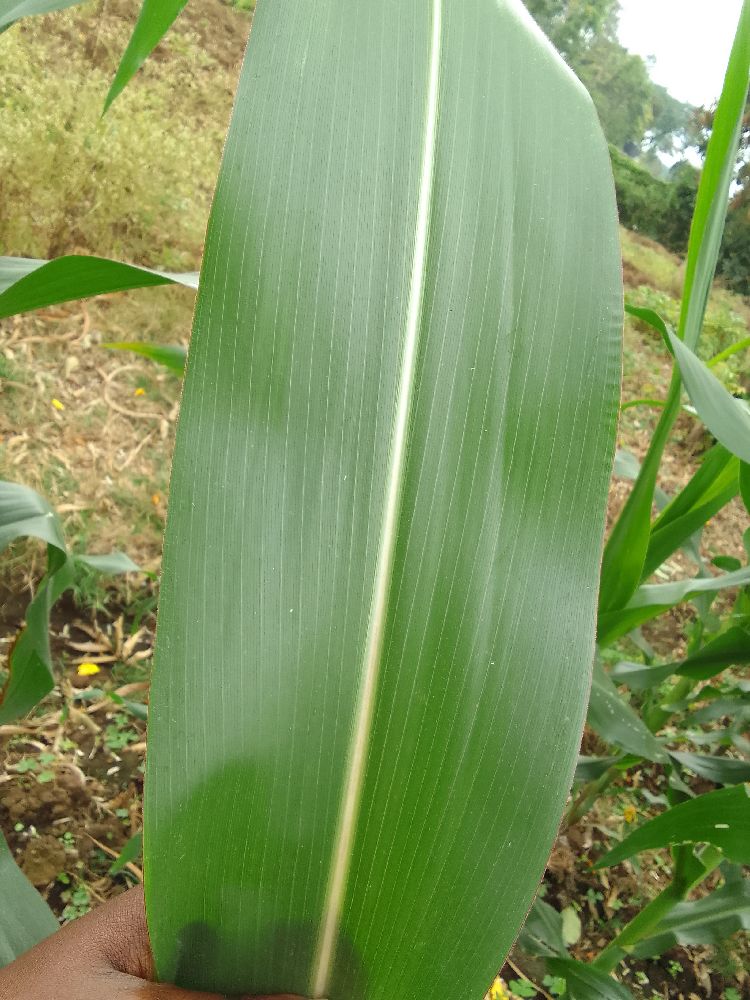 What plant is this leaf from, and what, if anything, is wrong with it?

maize, healthy
